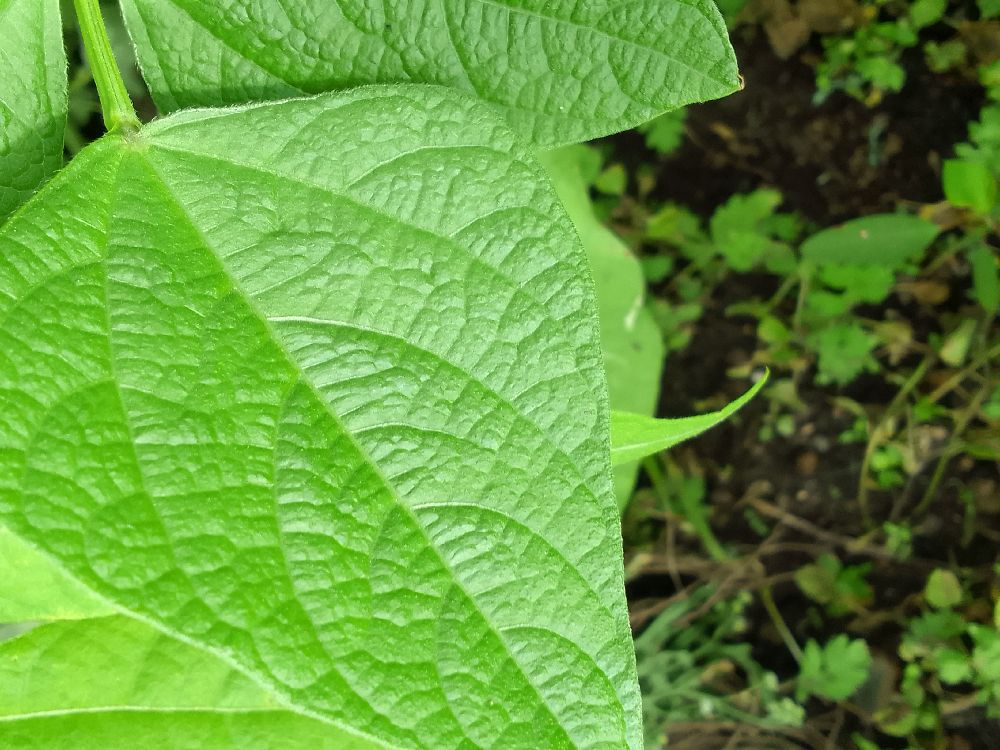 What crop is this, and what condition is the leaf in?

common bean, healthy
